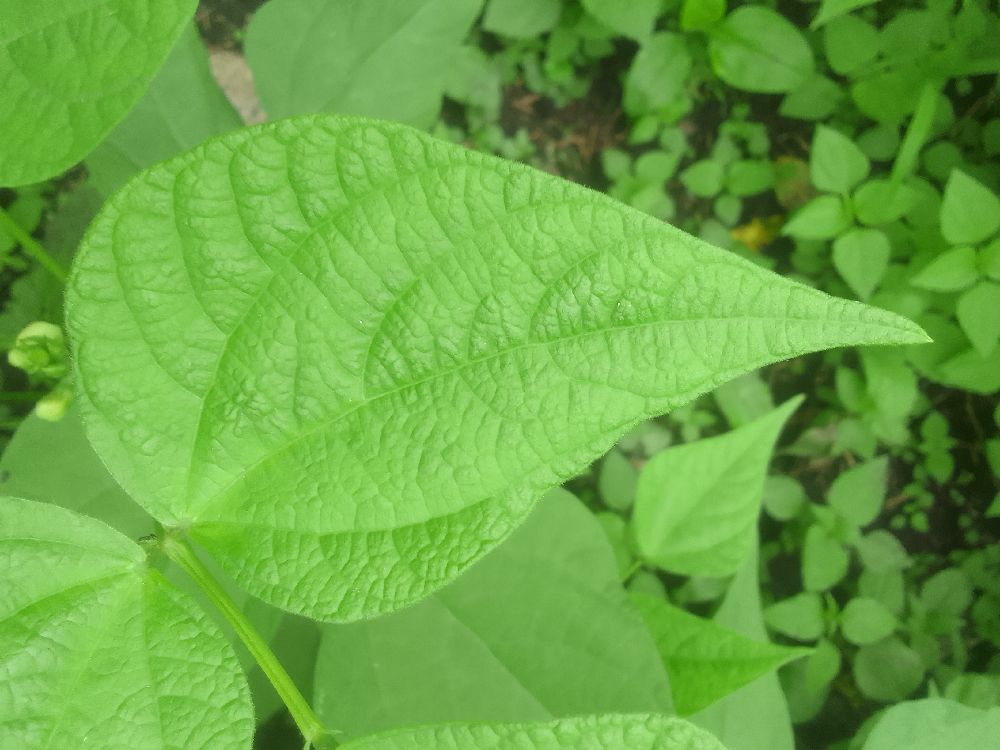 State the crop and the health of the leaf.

common bean, healthy
